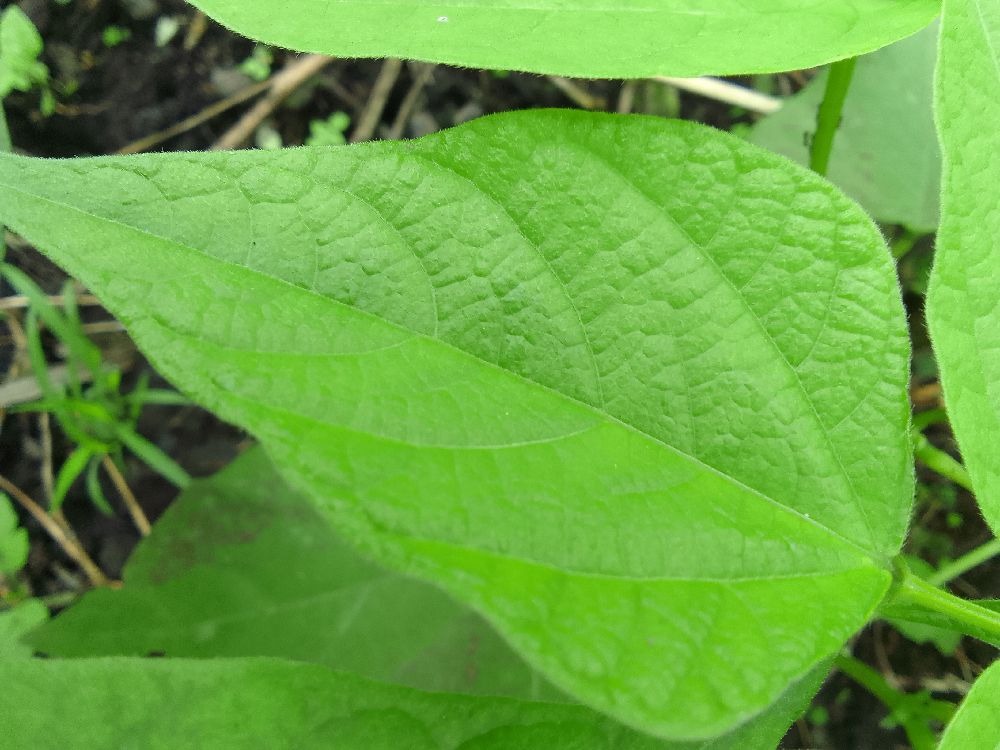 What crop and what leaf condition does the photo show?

common bean, healthy
